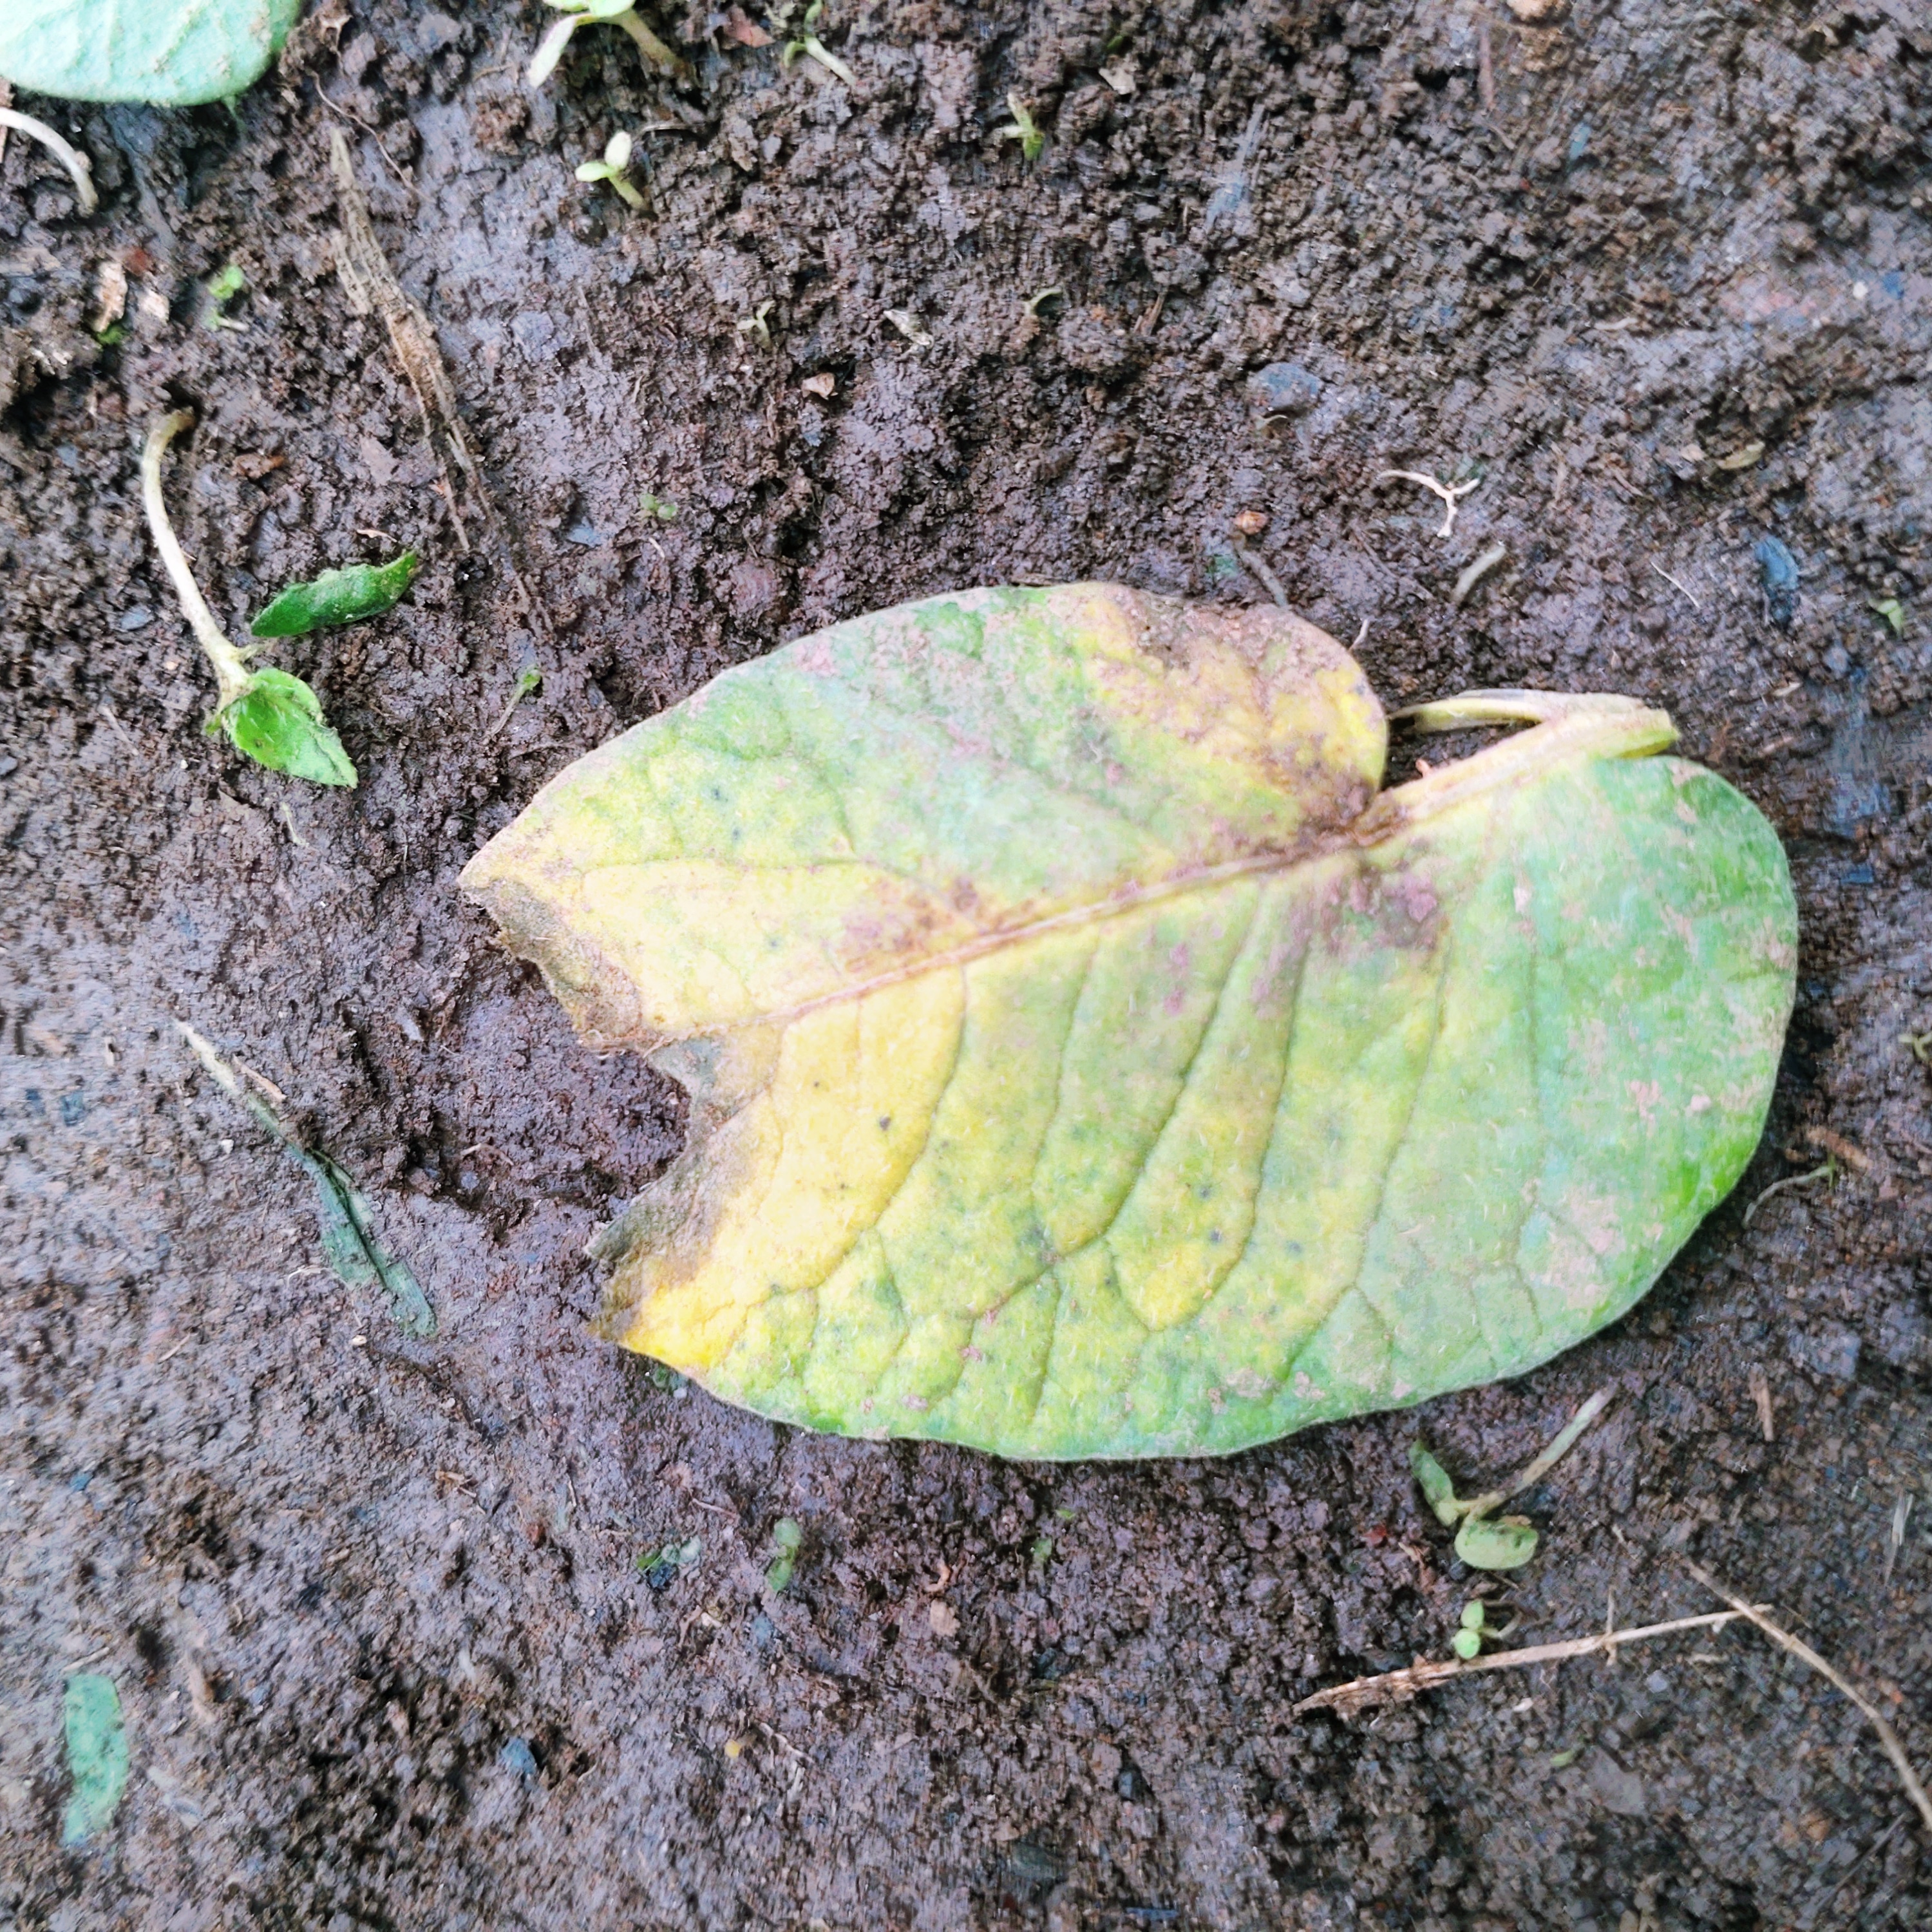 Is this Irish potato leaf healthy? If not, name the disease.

late blight
